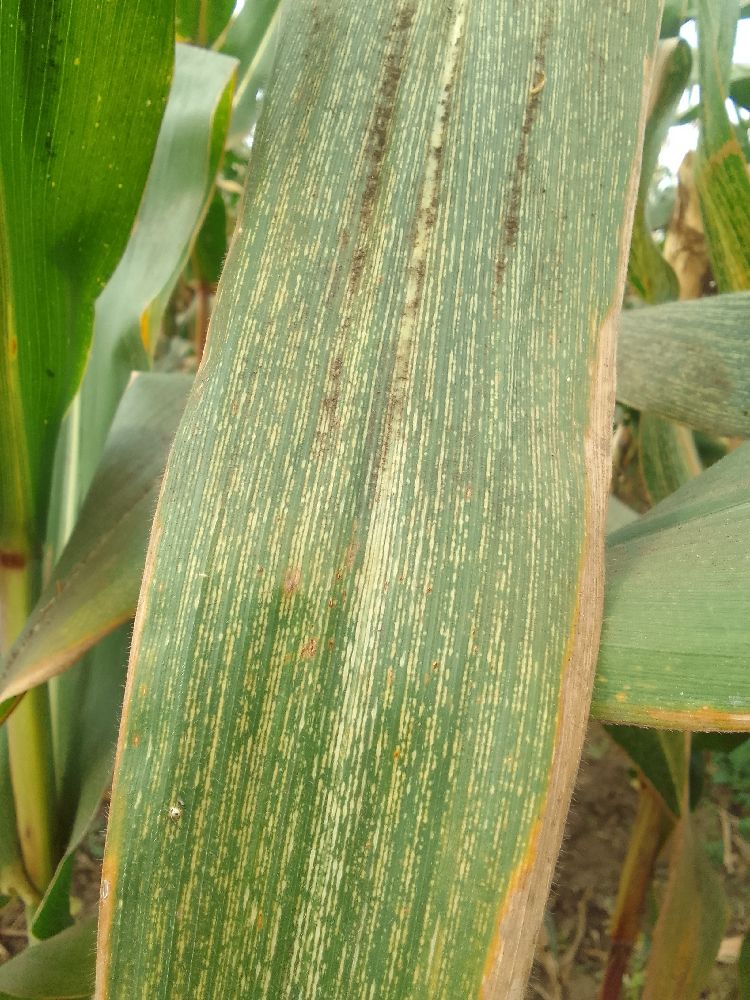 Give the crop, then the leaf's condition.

maize, maize streak virus
